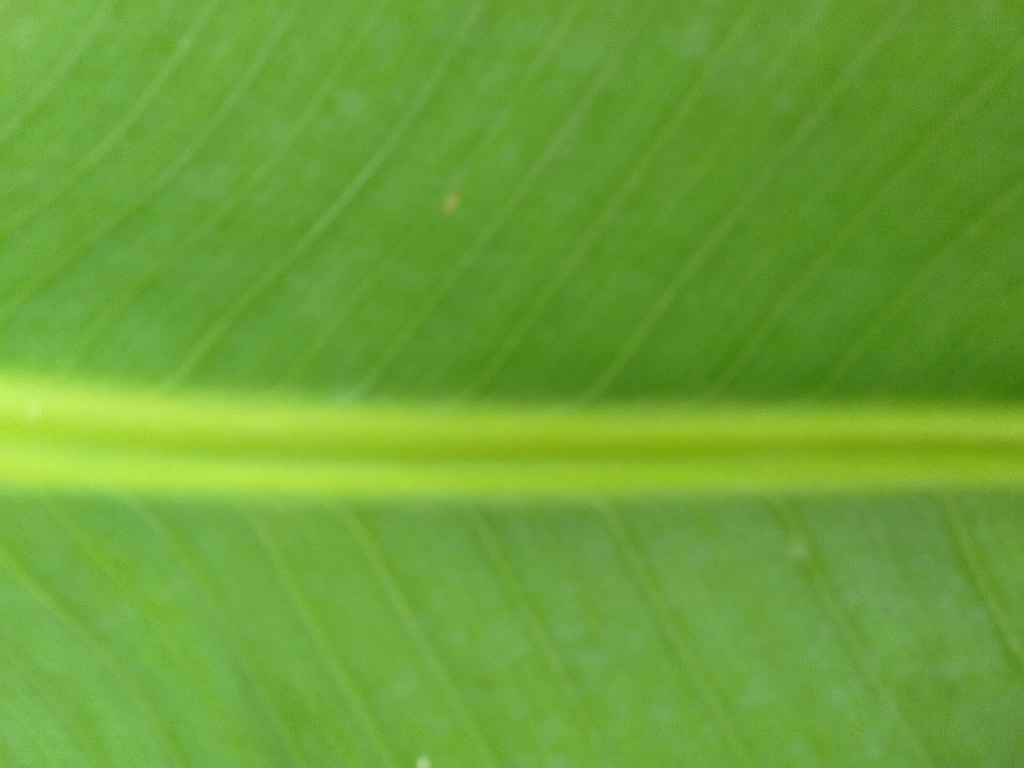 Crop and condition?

banana, healthy
